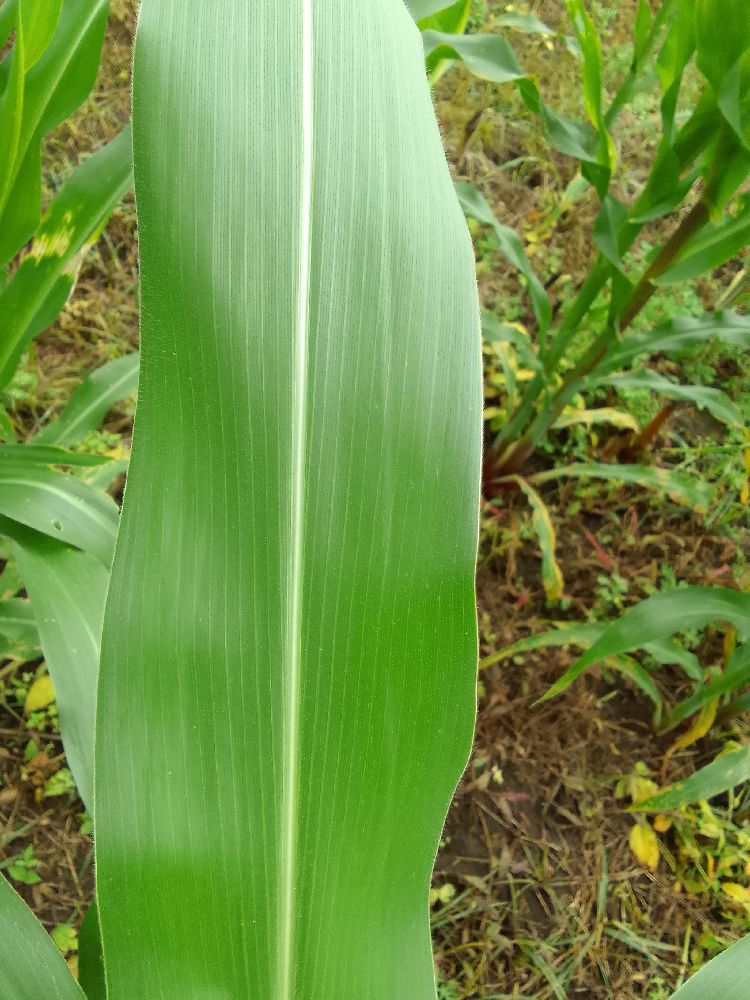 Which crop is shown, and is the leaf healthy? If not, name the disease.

maize, healthy
